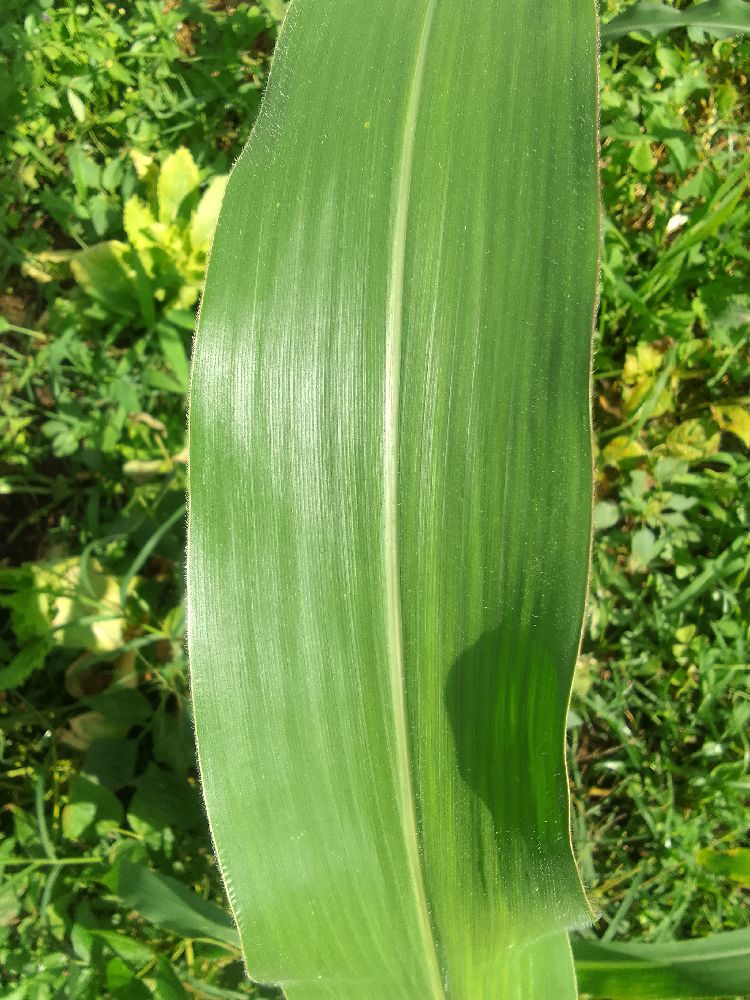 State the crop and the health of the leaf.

maize, healthy
